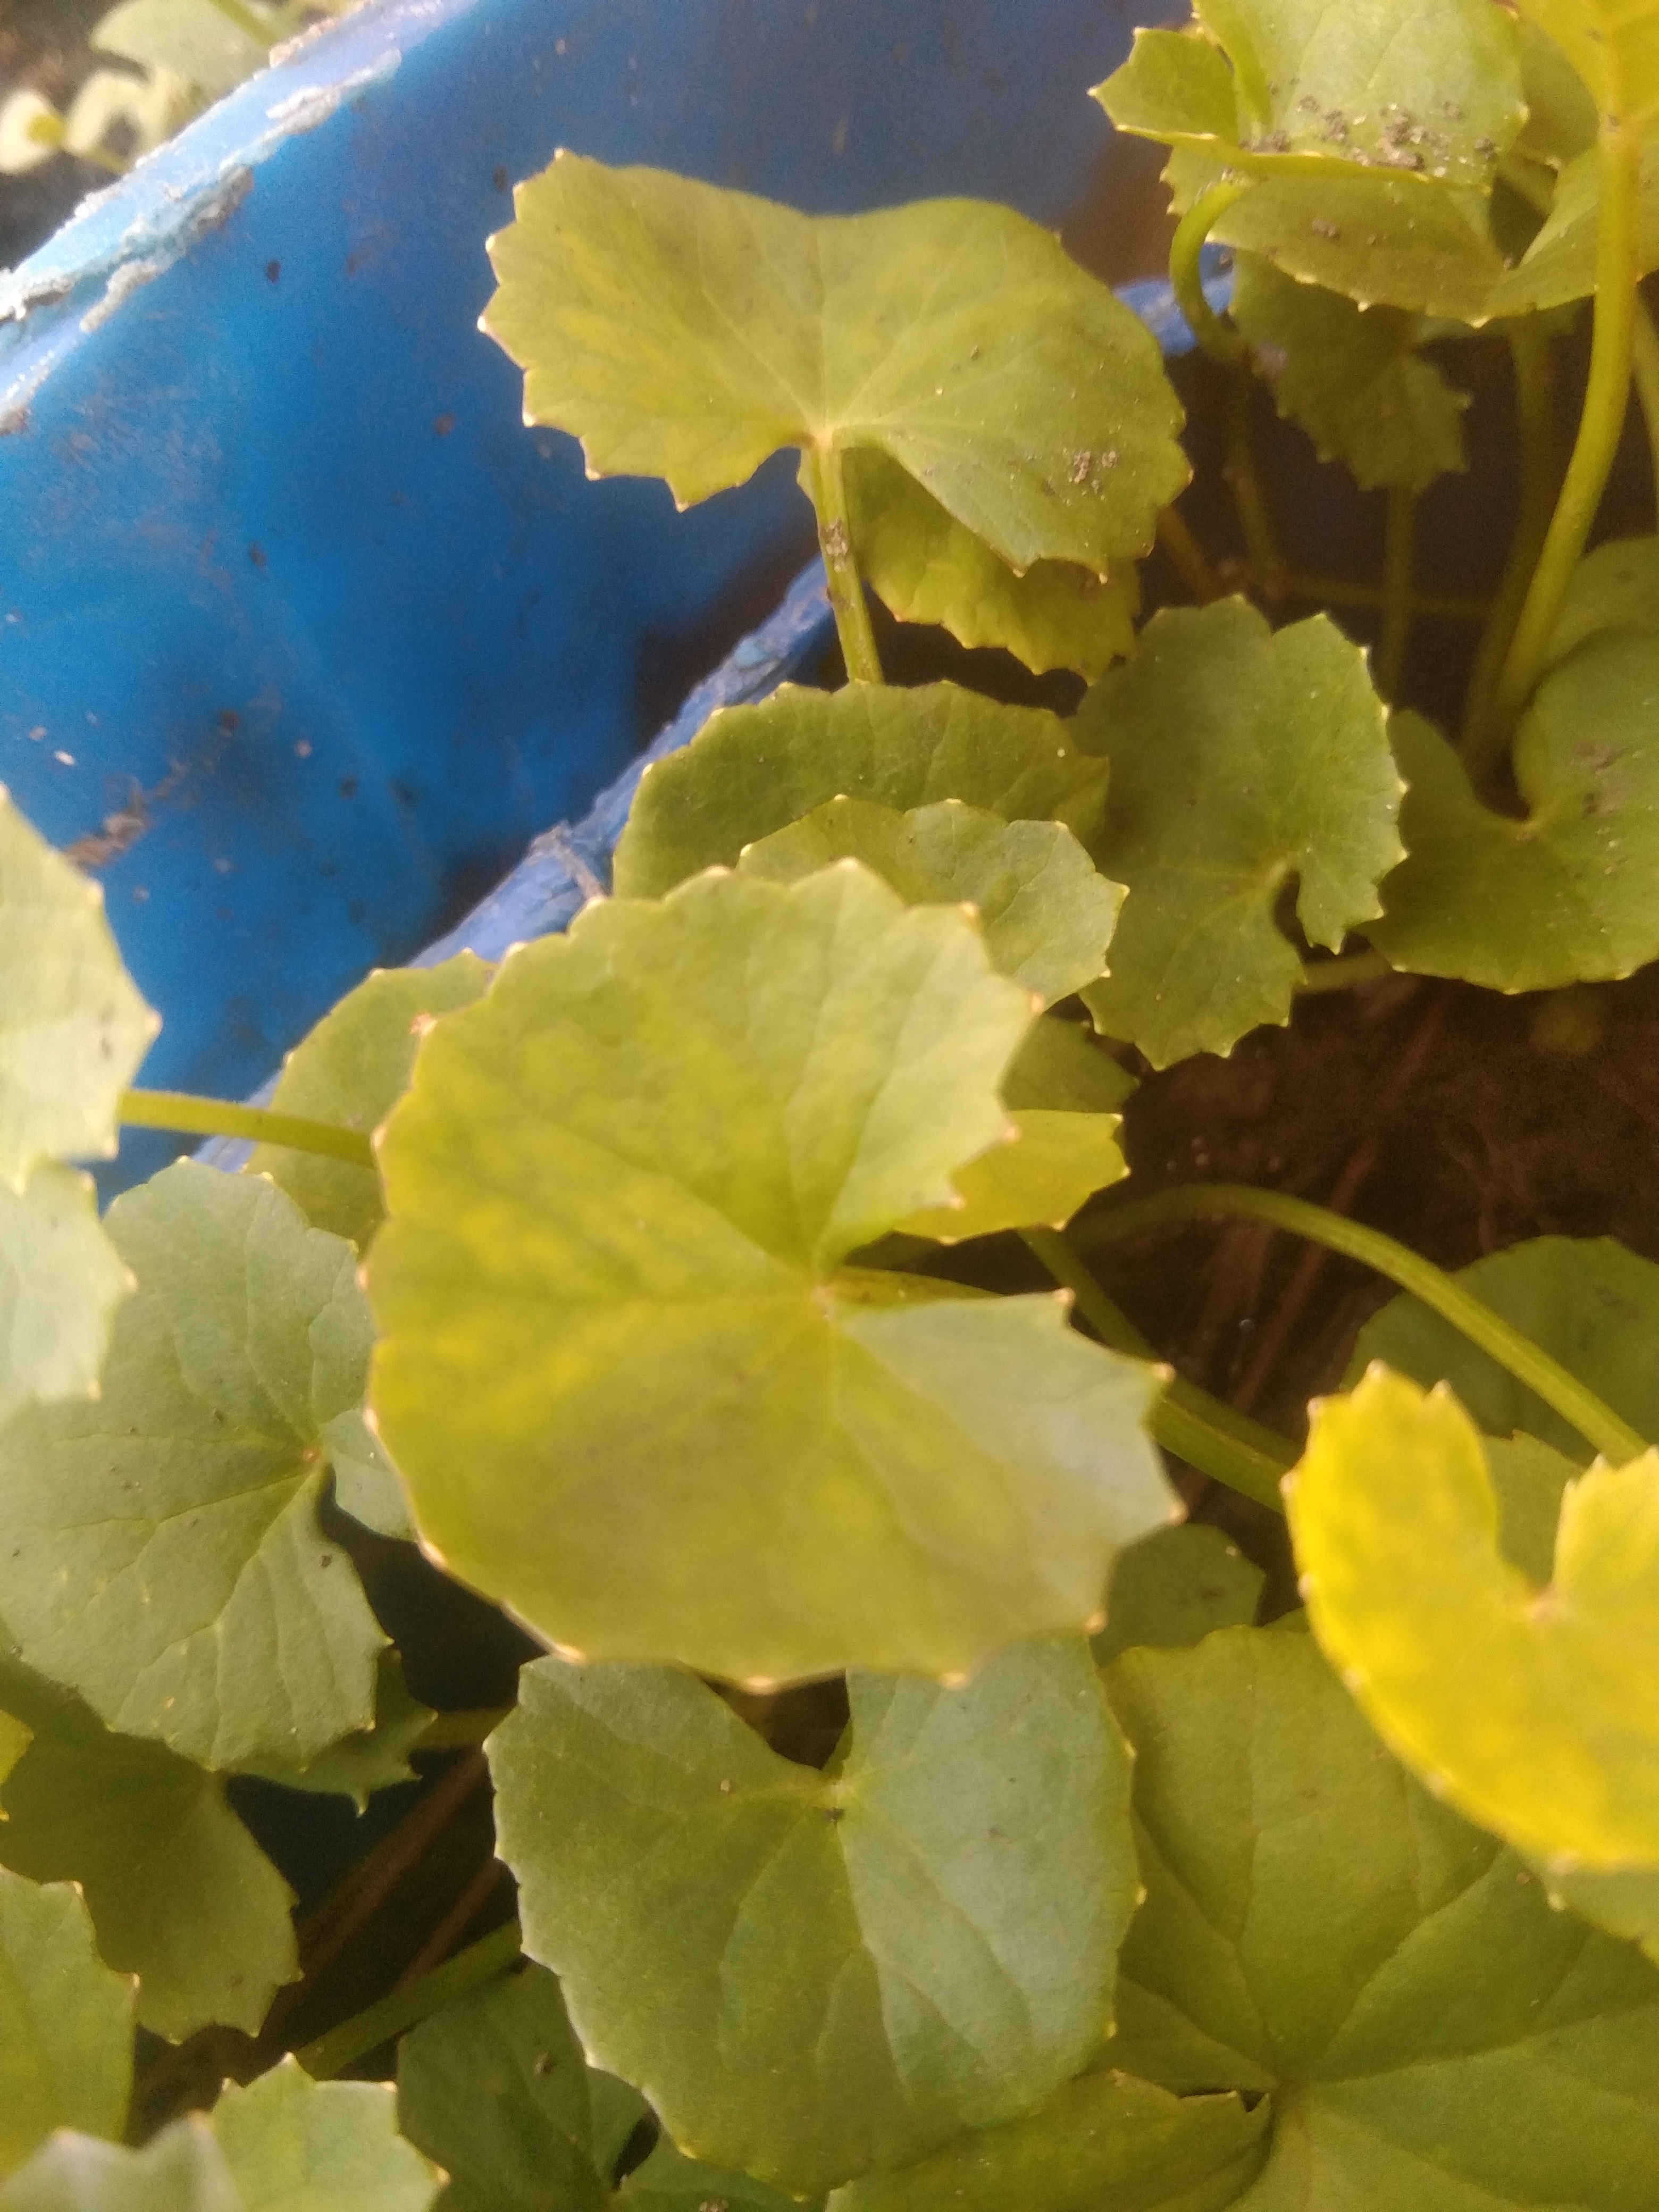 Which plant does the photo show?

thankuni
